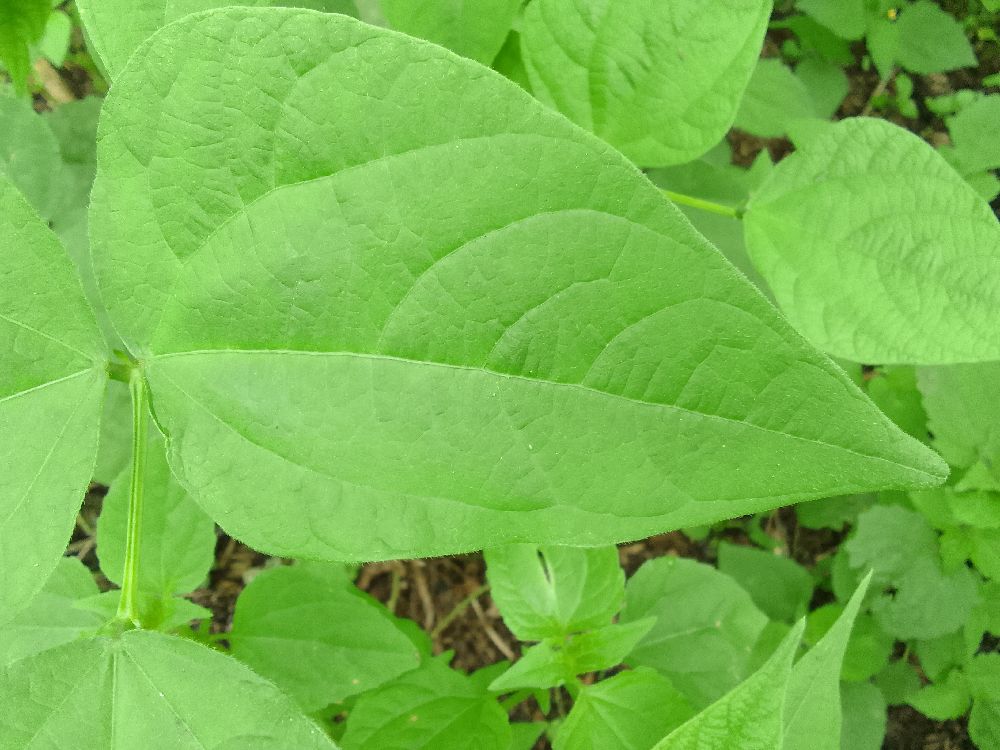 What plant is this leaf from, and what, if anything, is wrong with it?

common bean, healthy
